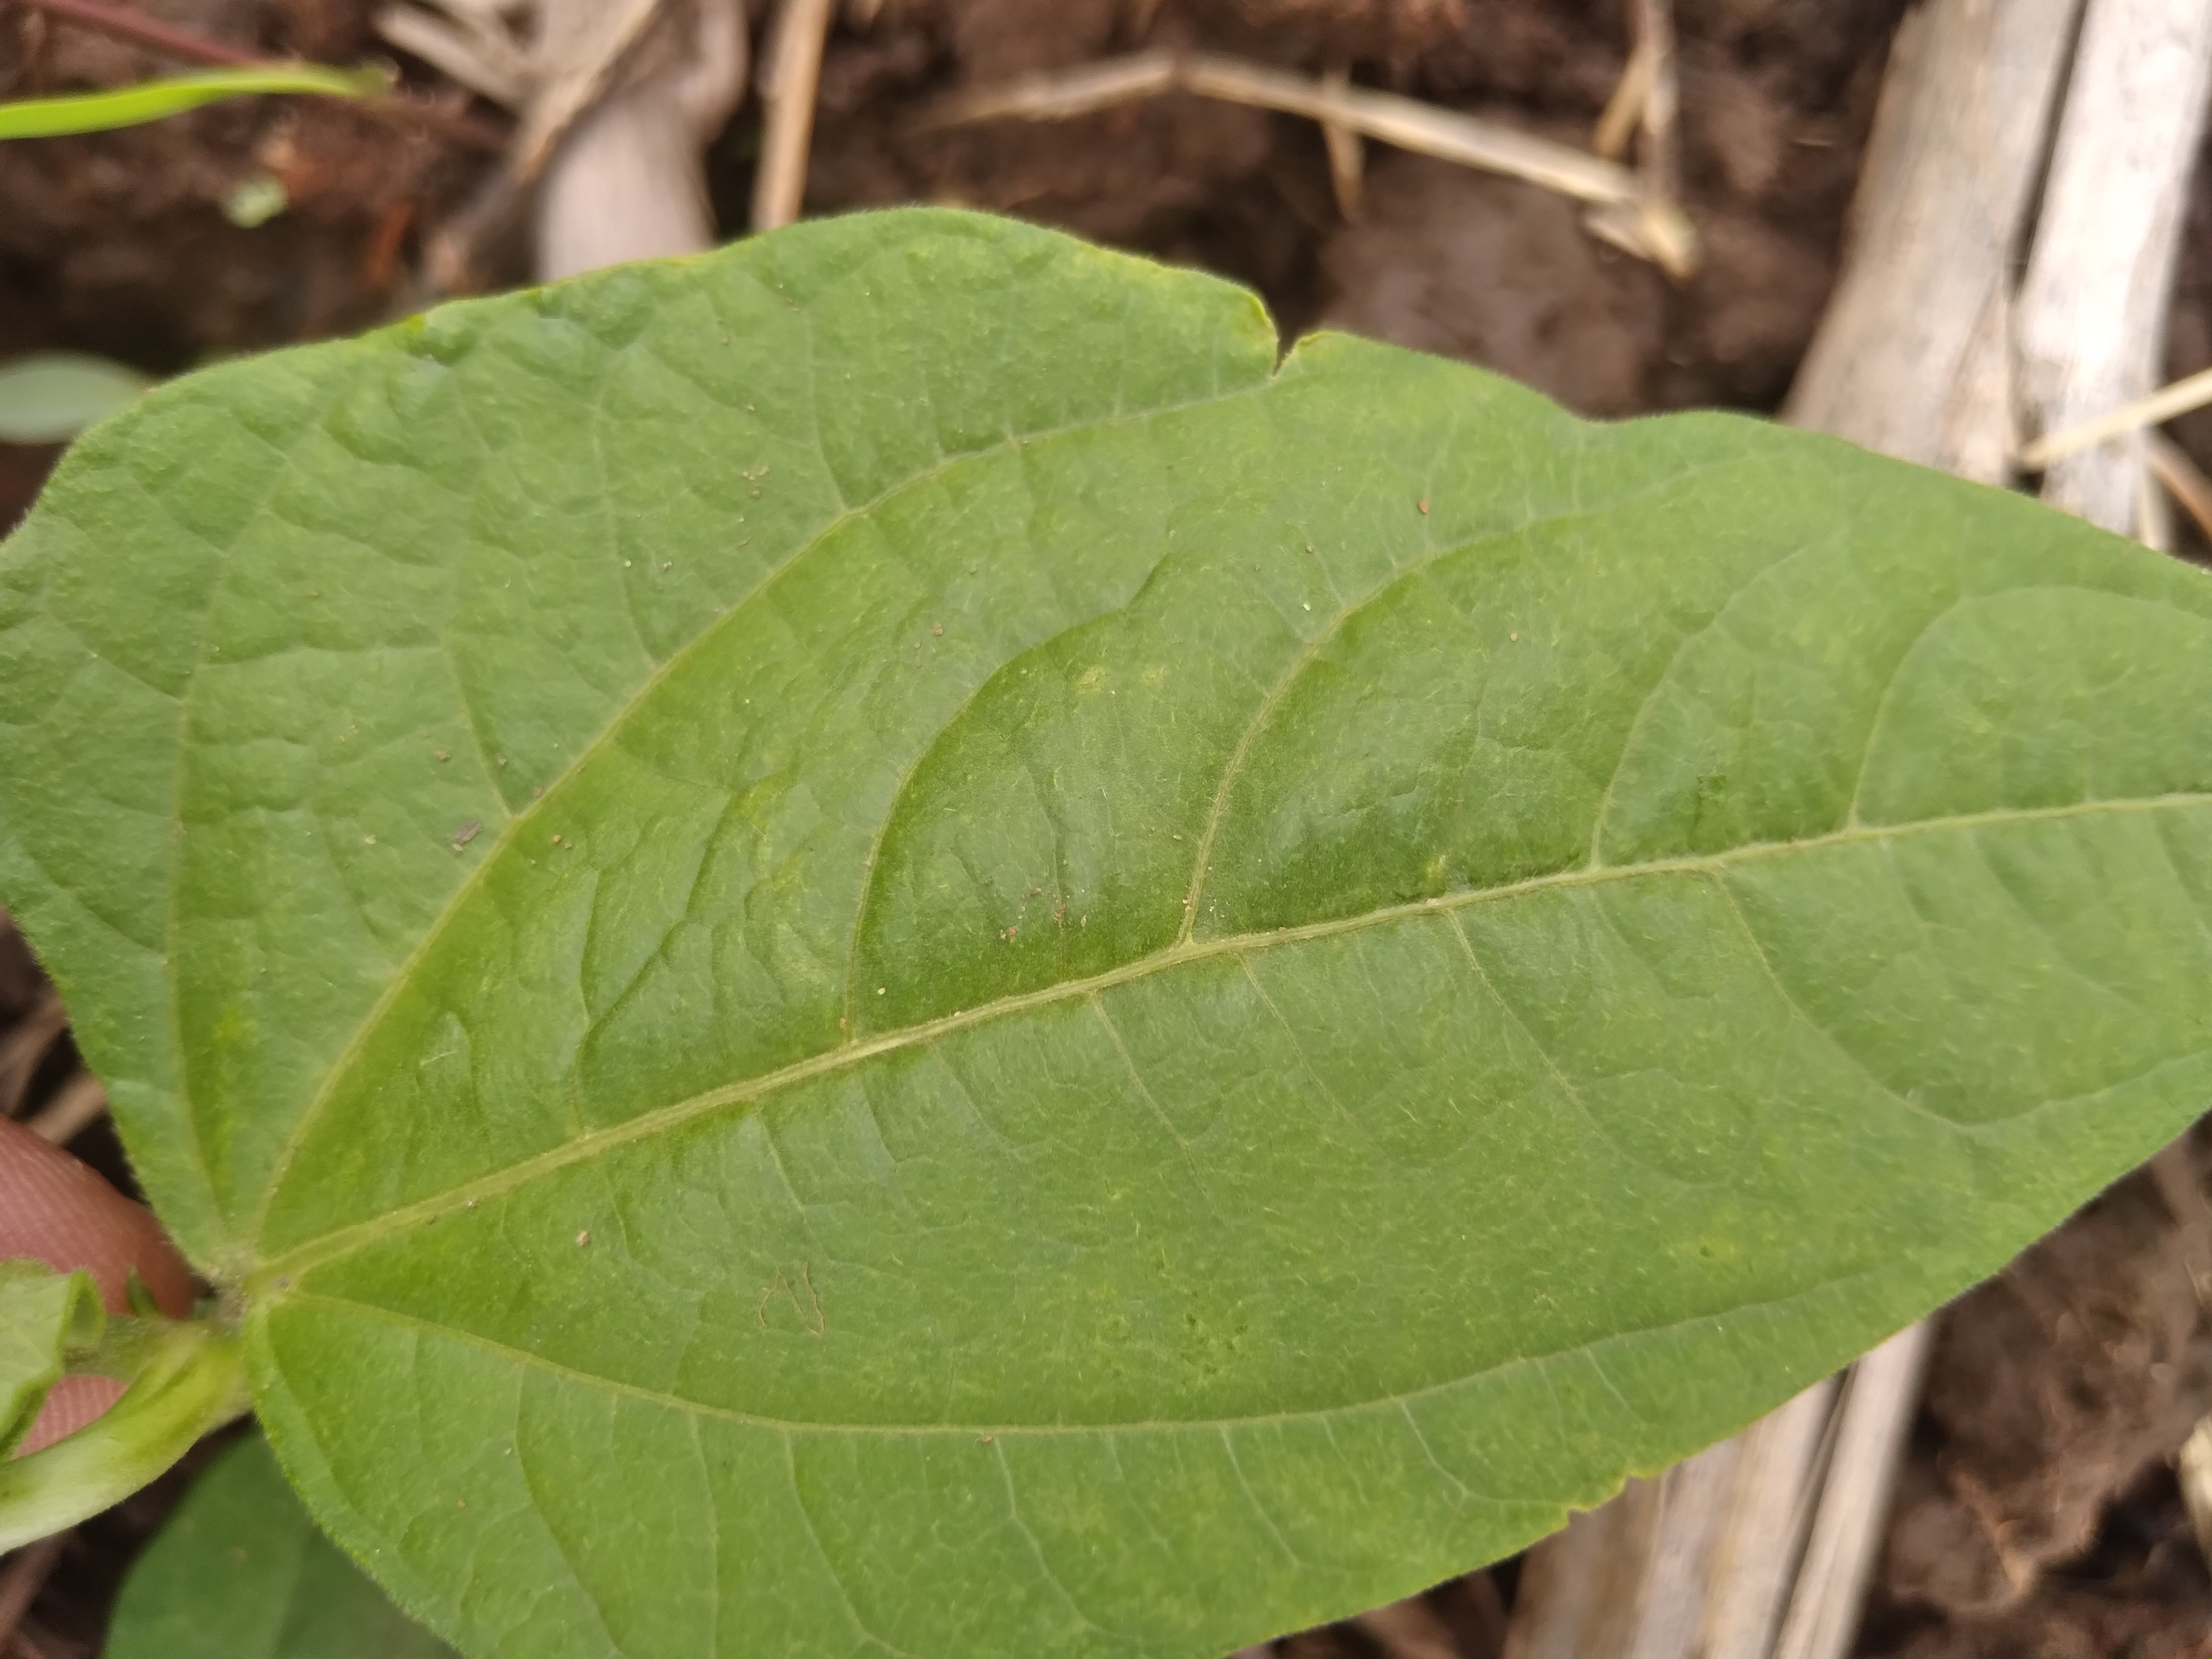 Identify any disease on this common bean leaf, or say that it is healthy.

healthy
